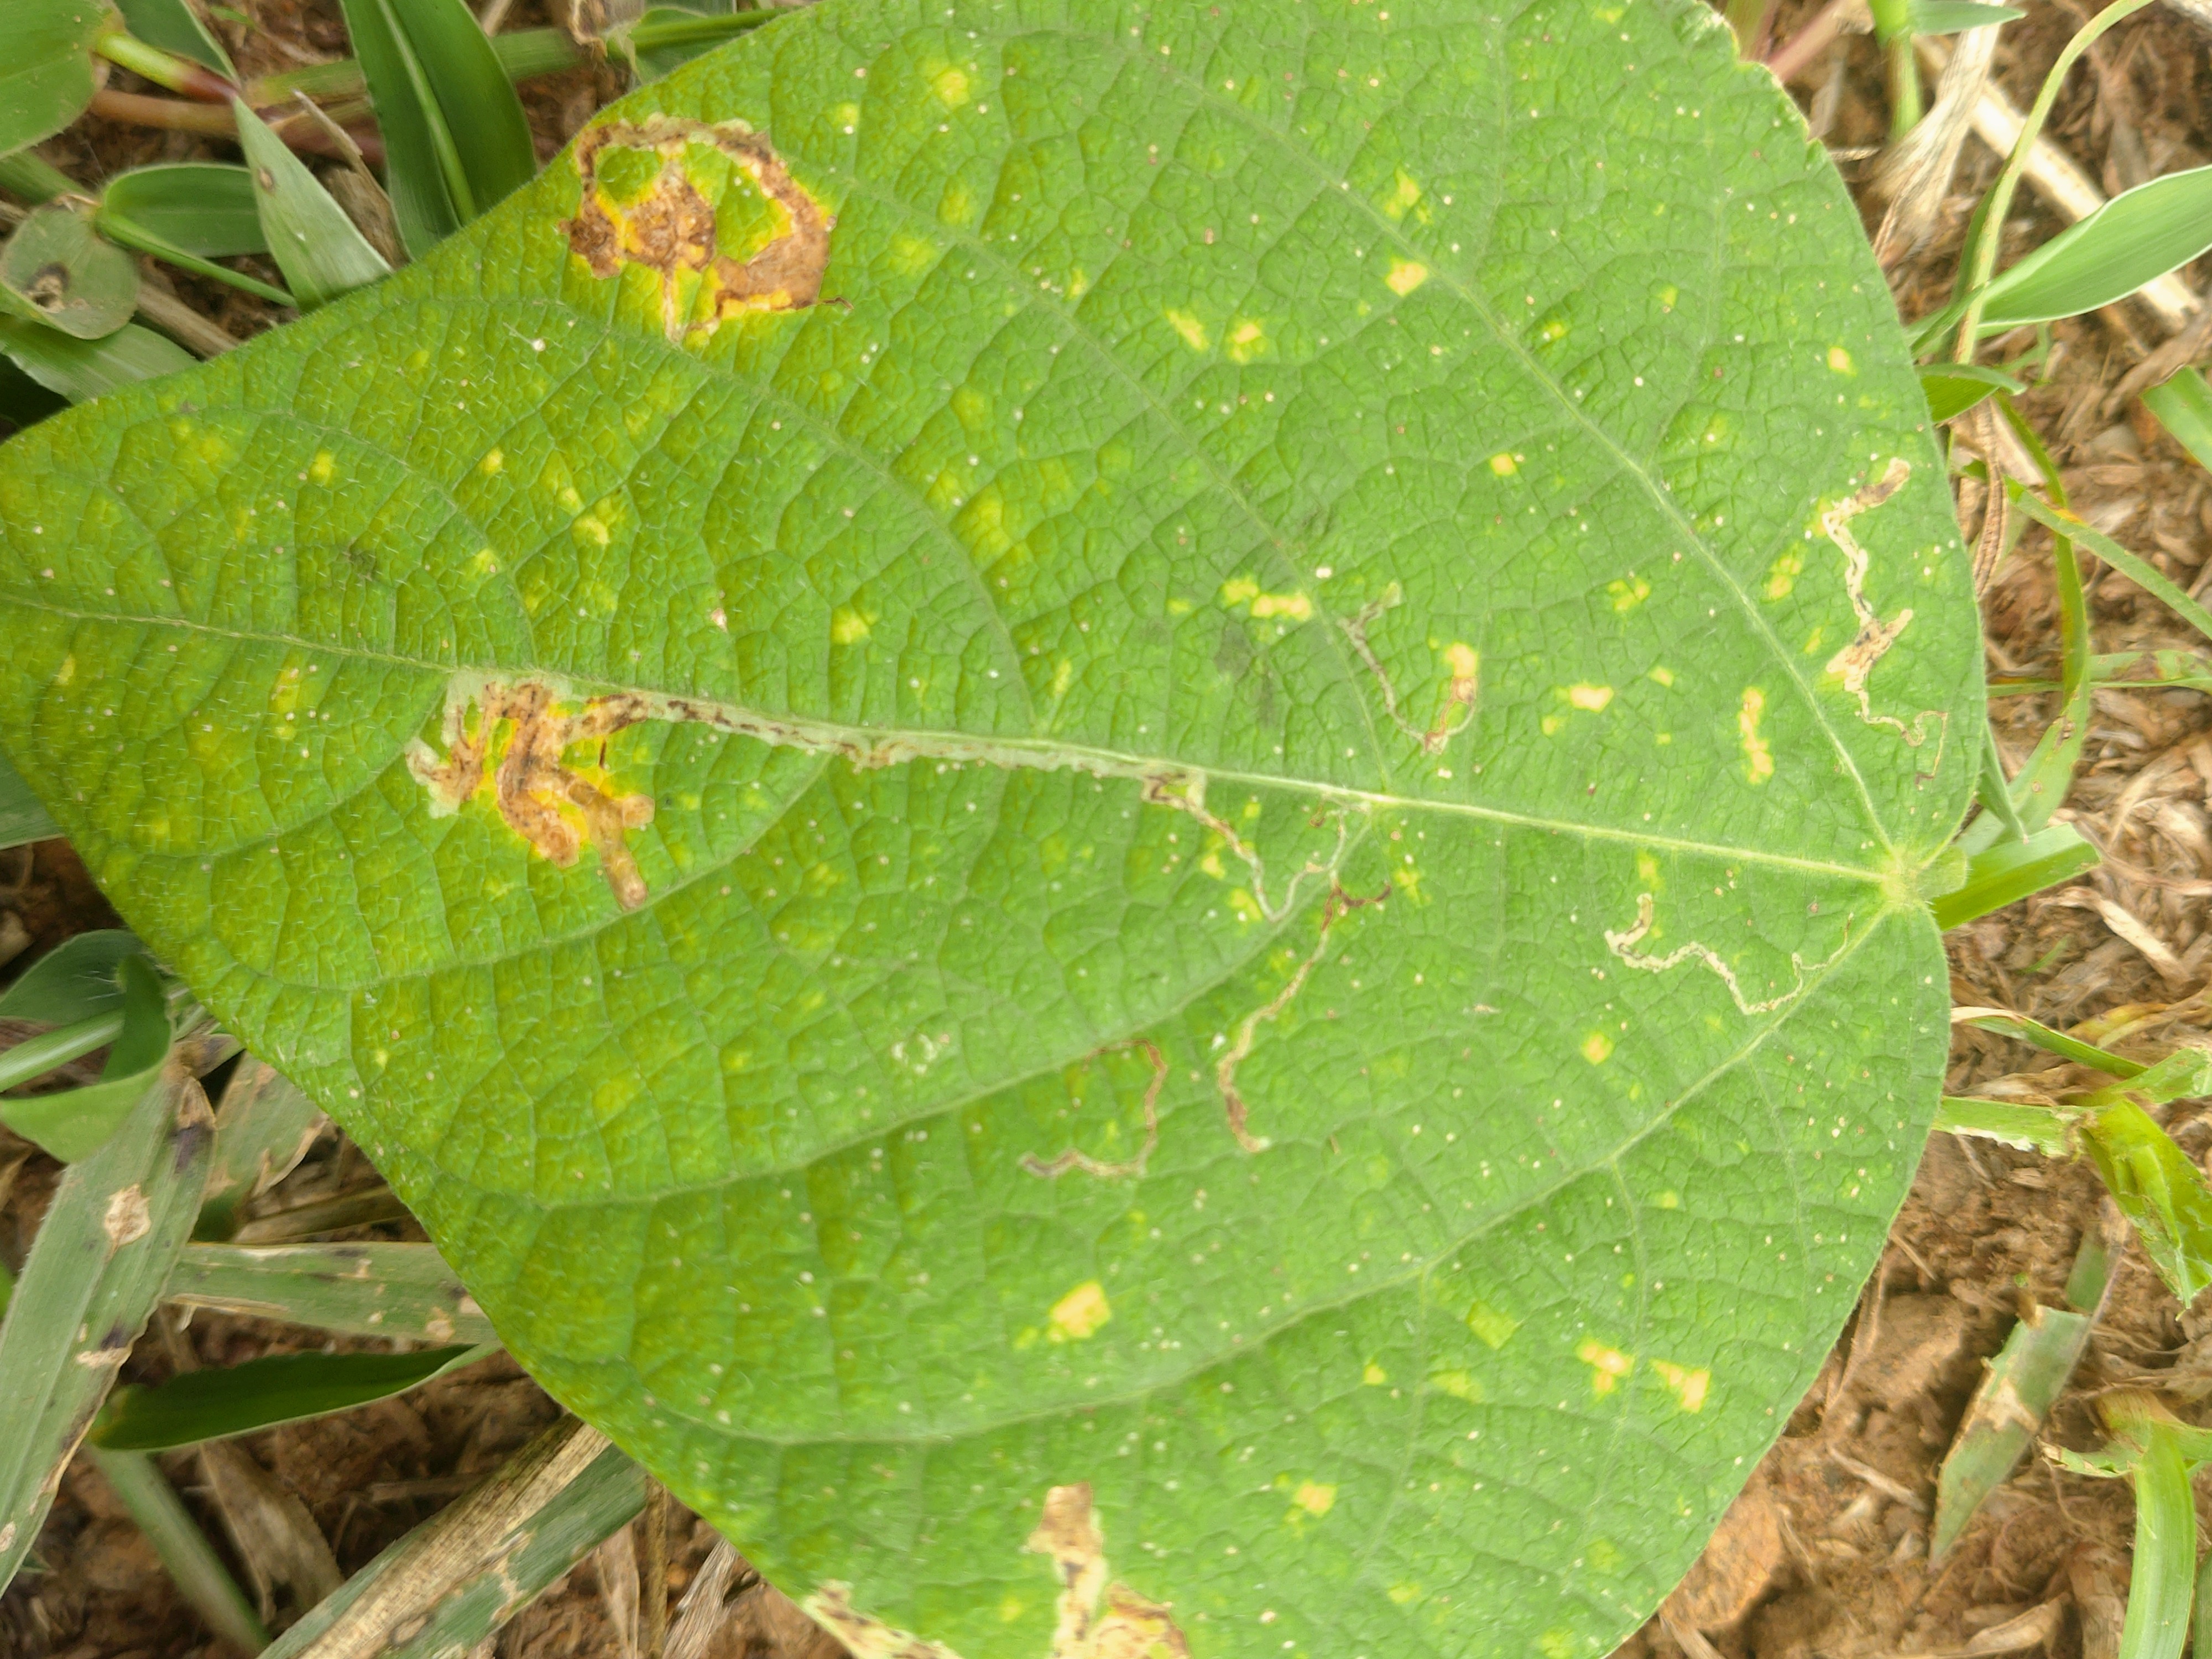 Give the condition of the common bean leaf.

rust
